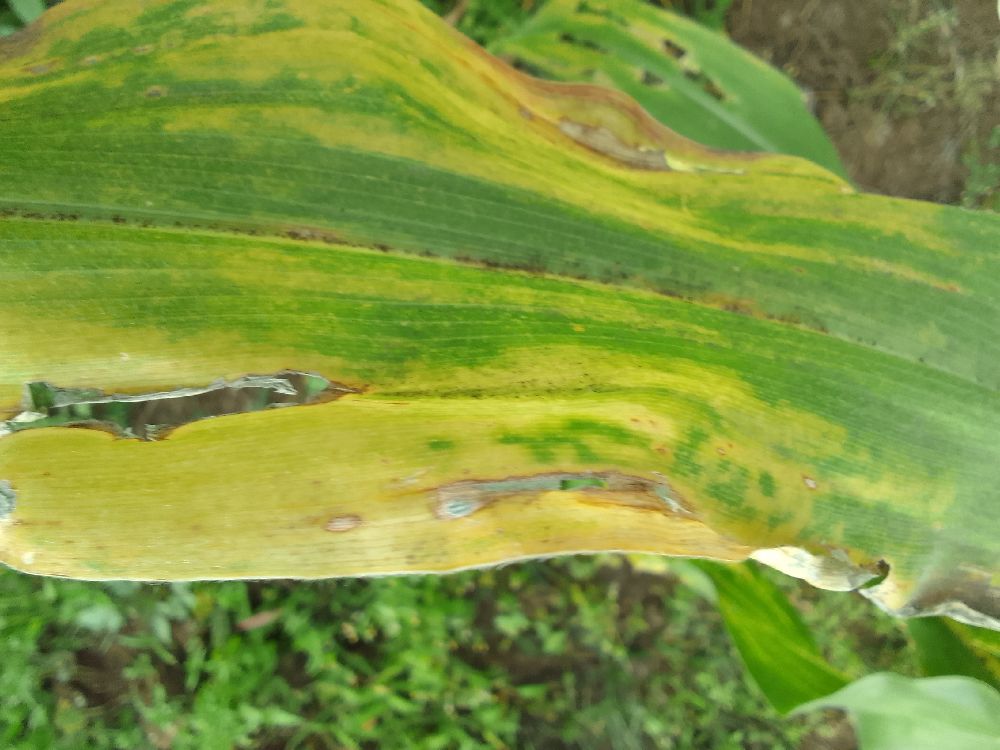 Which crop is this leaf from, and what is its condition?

maize, maize lethal necrosis
